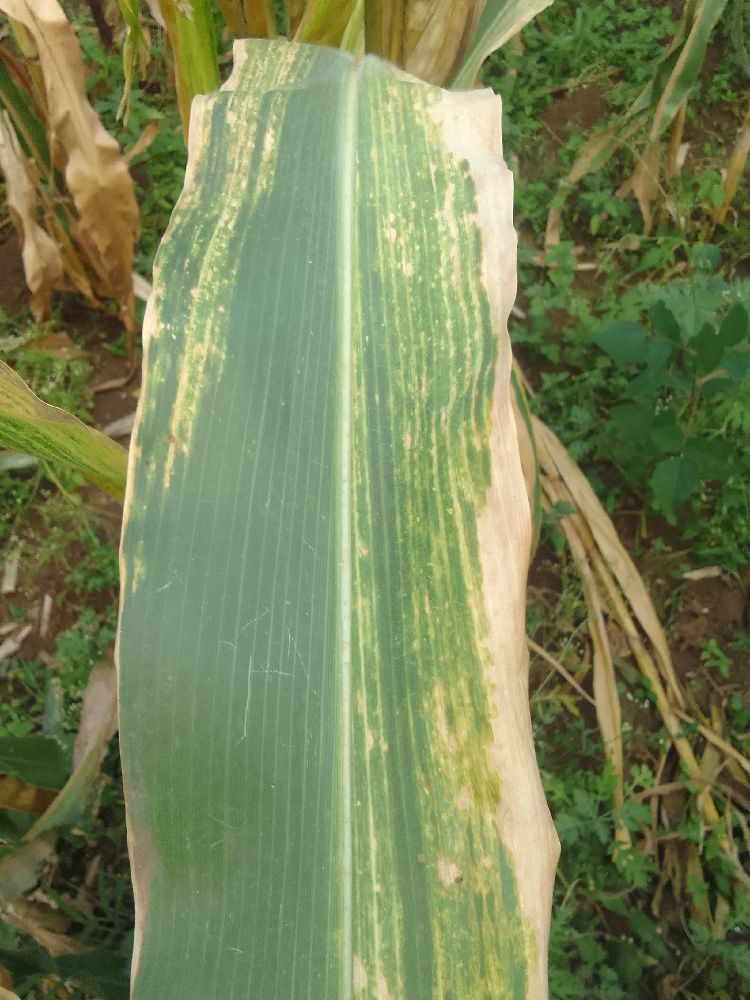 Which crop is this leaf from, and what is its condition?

maize, maize lethal necrosis
